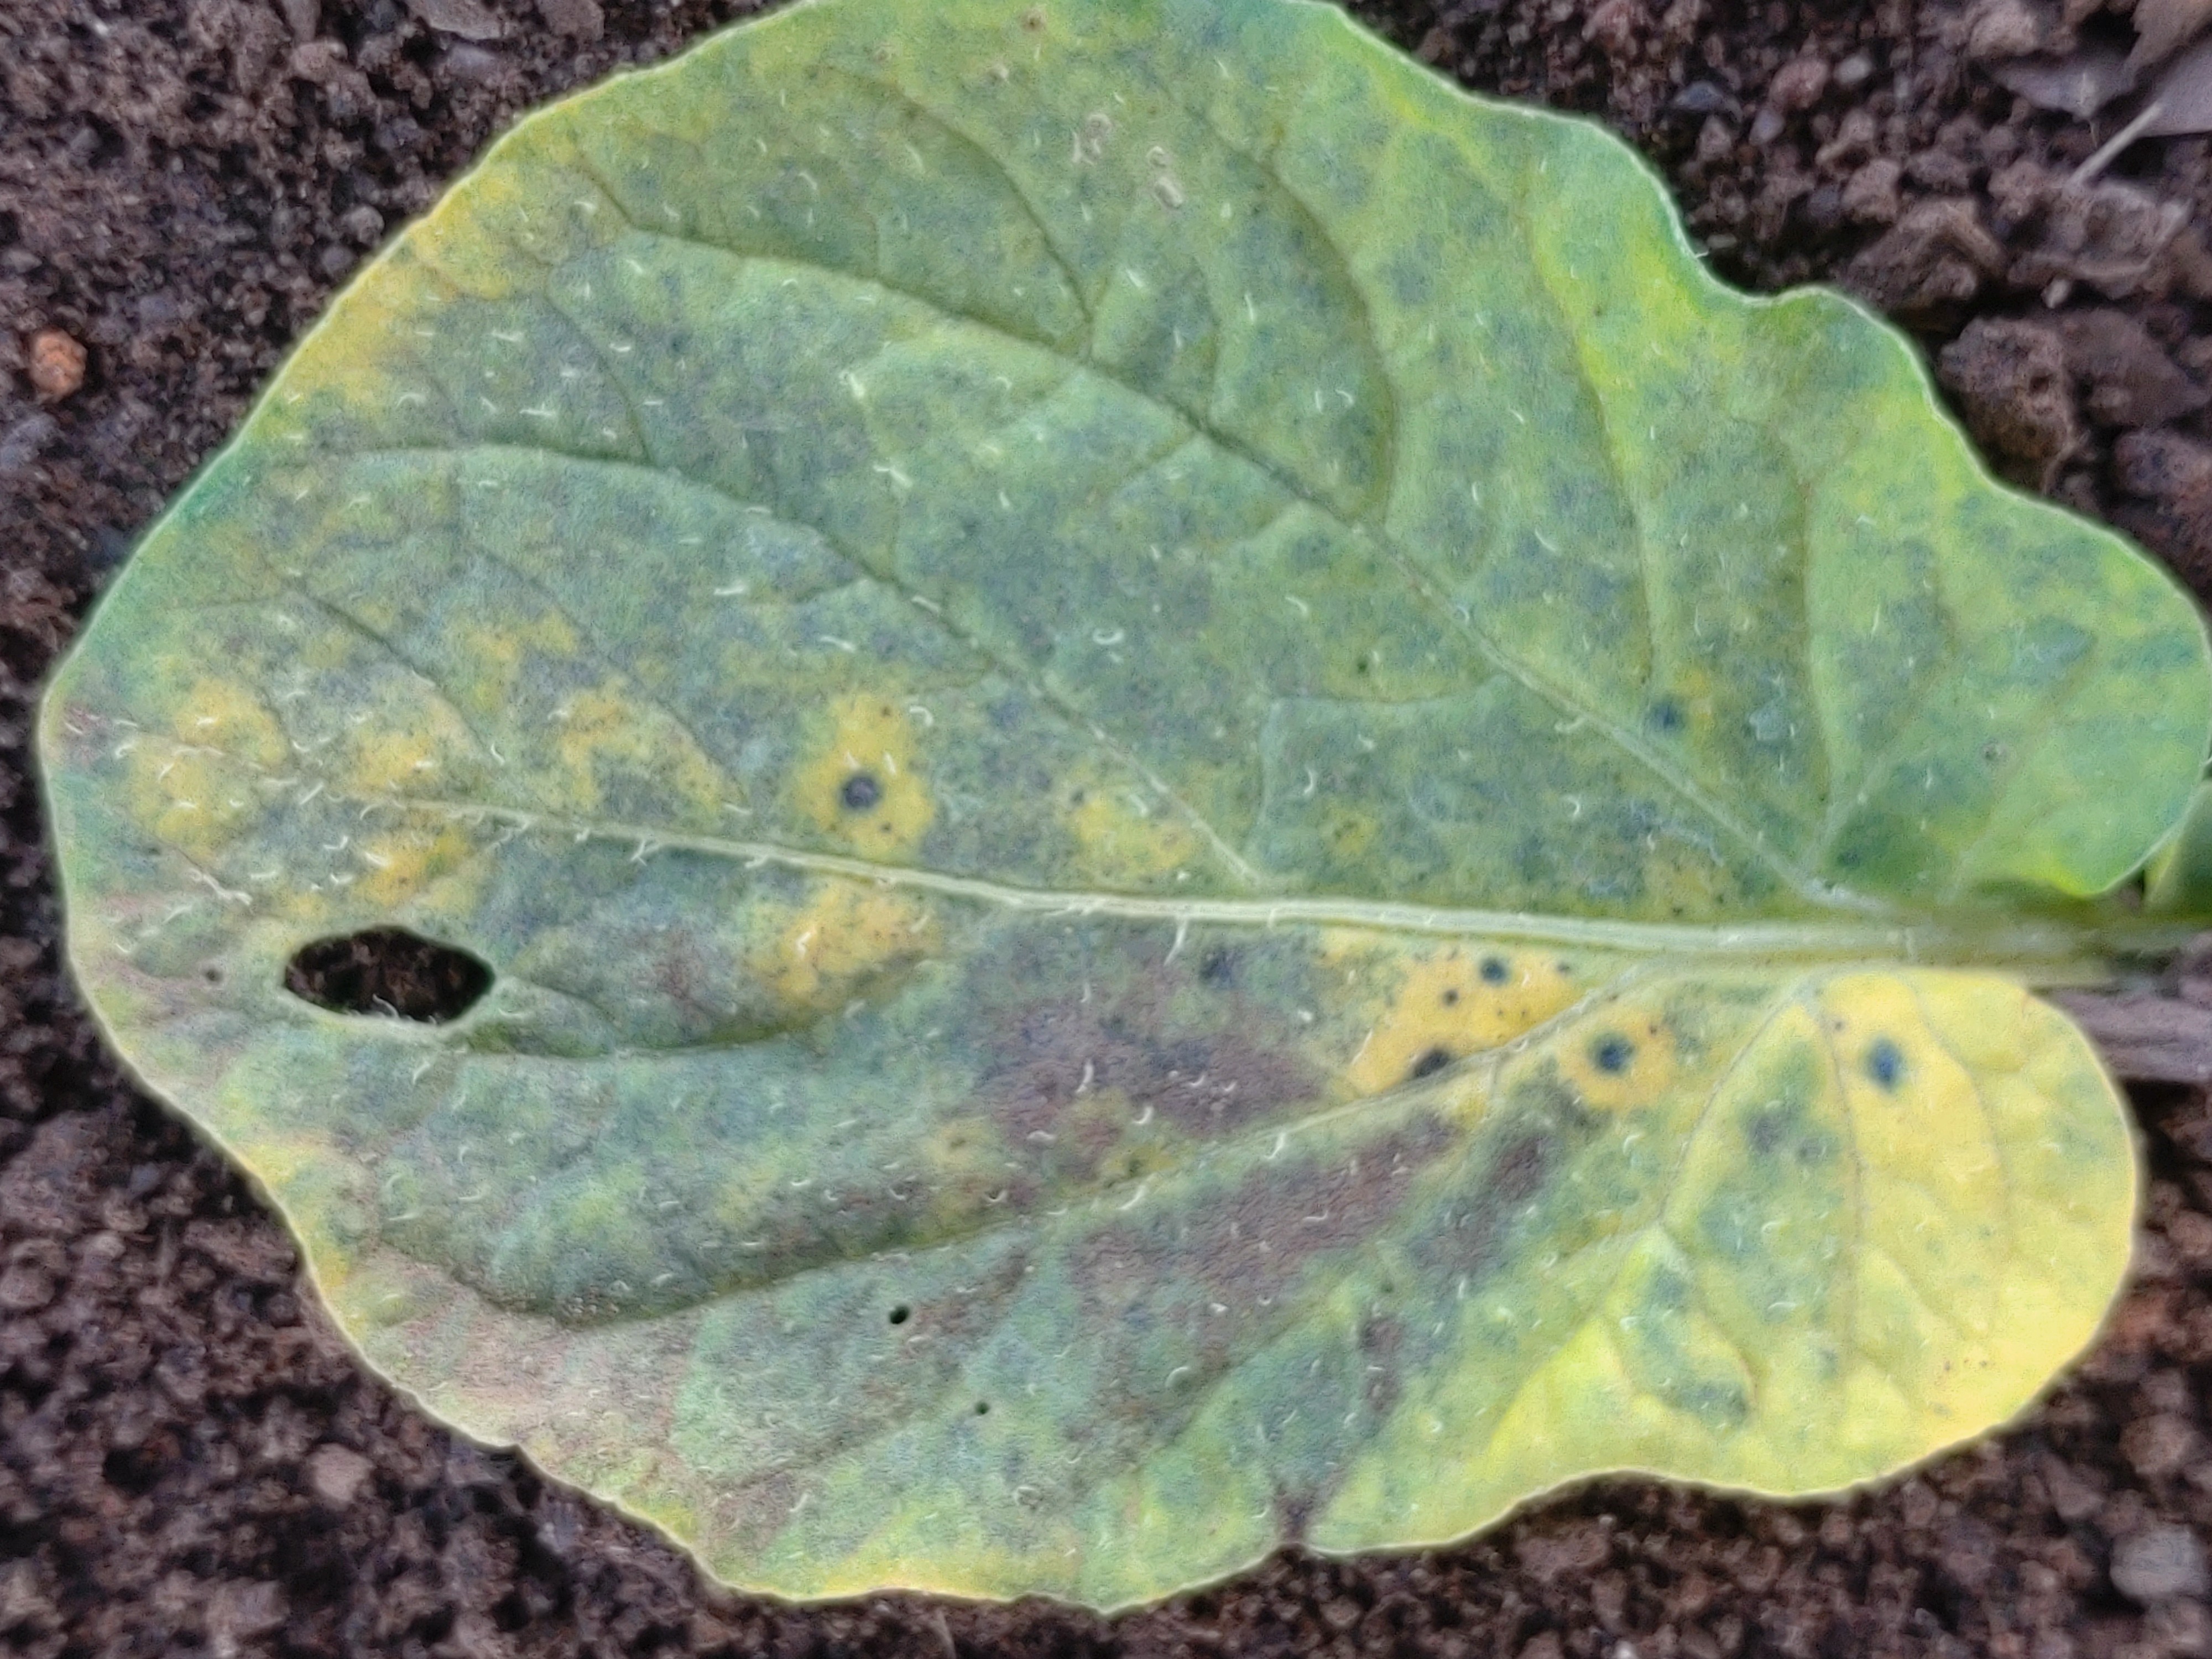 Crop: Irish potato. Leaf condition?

late blight
